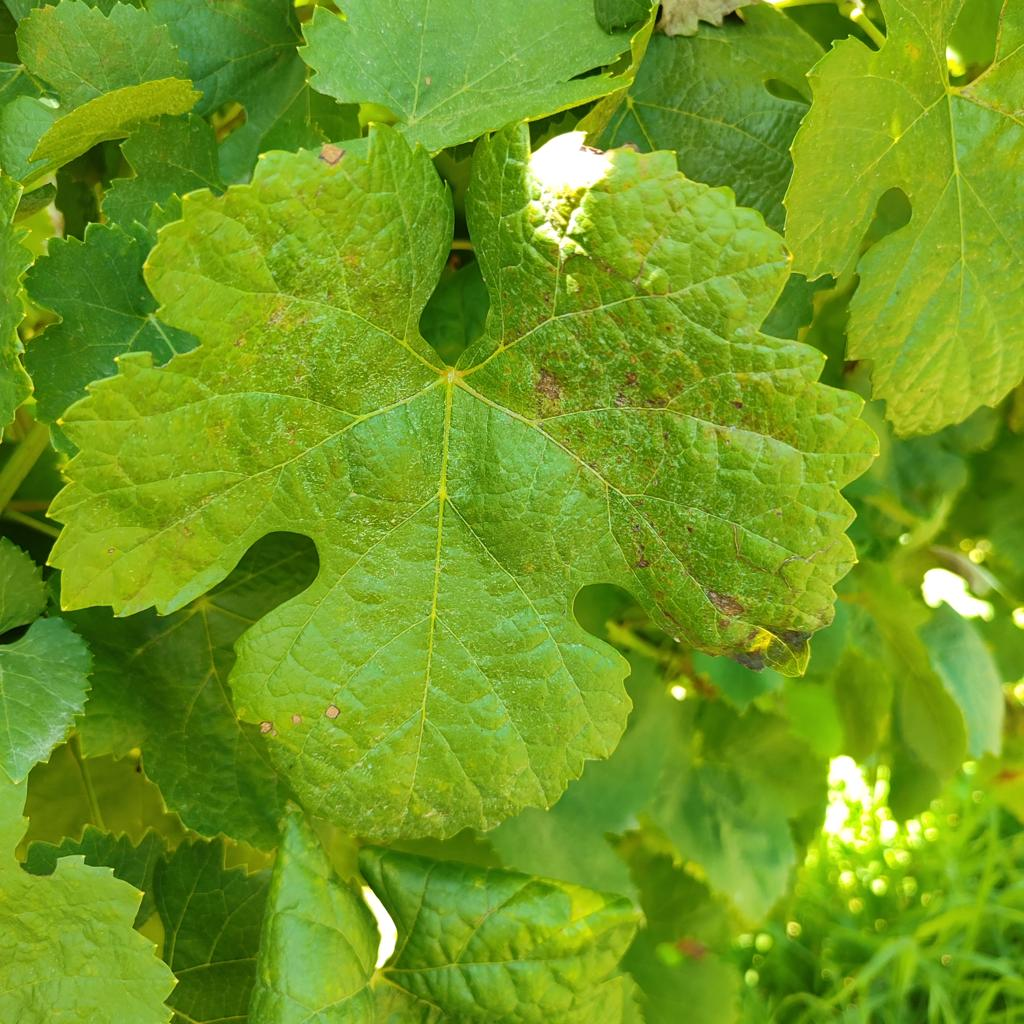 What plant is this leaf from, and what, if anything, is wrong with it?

grapevine, downy mildew
